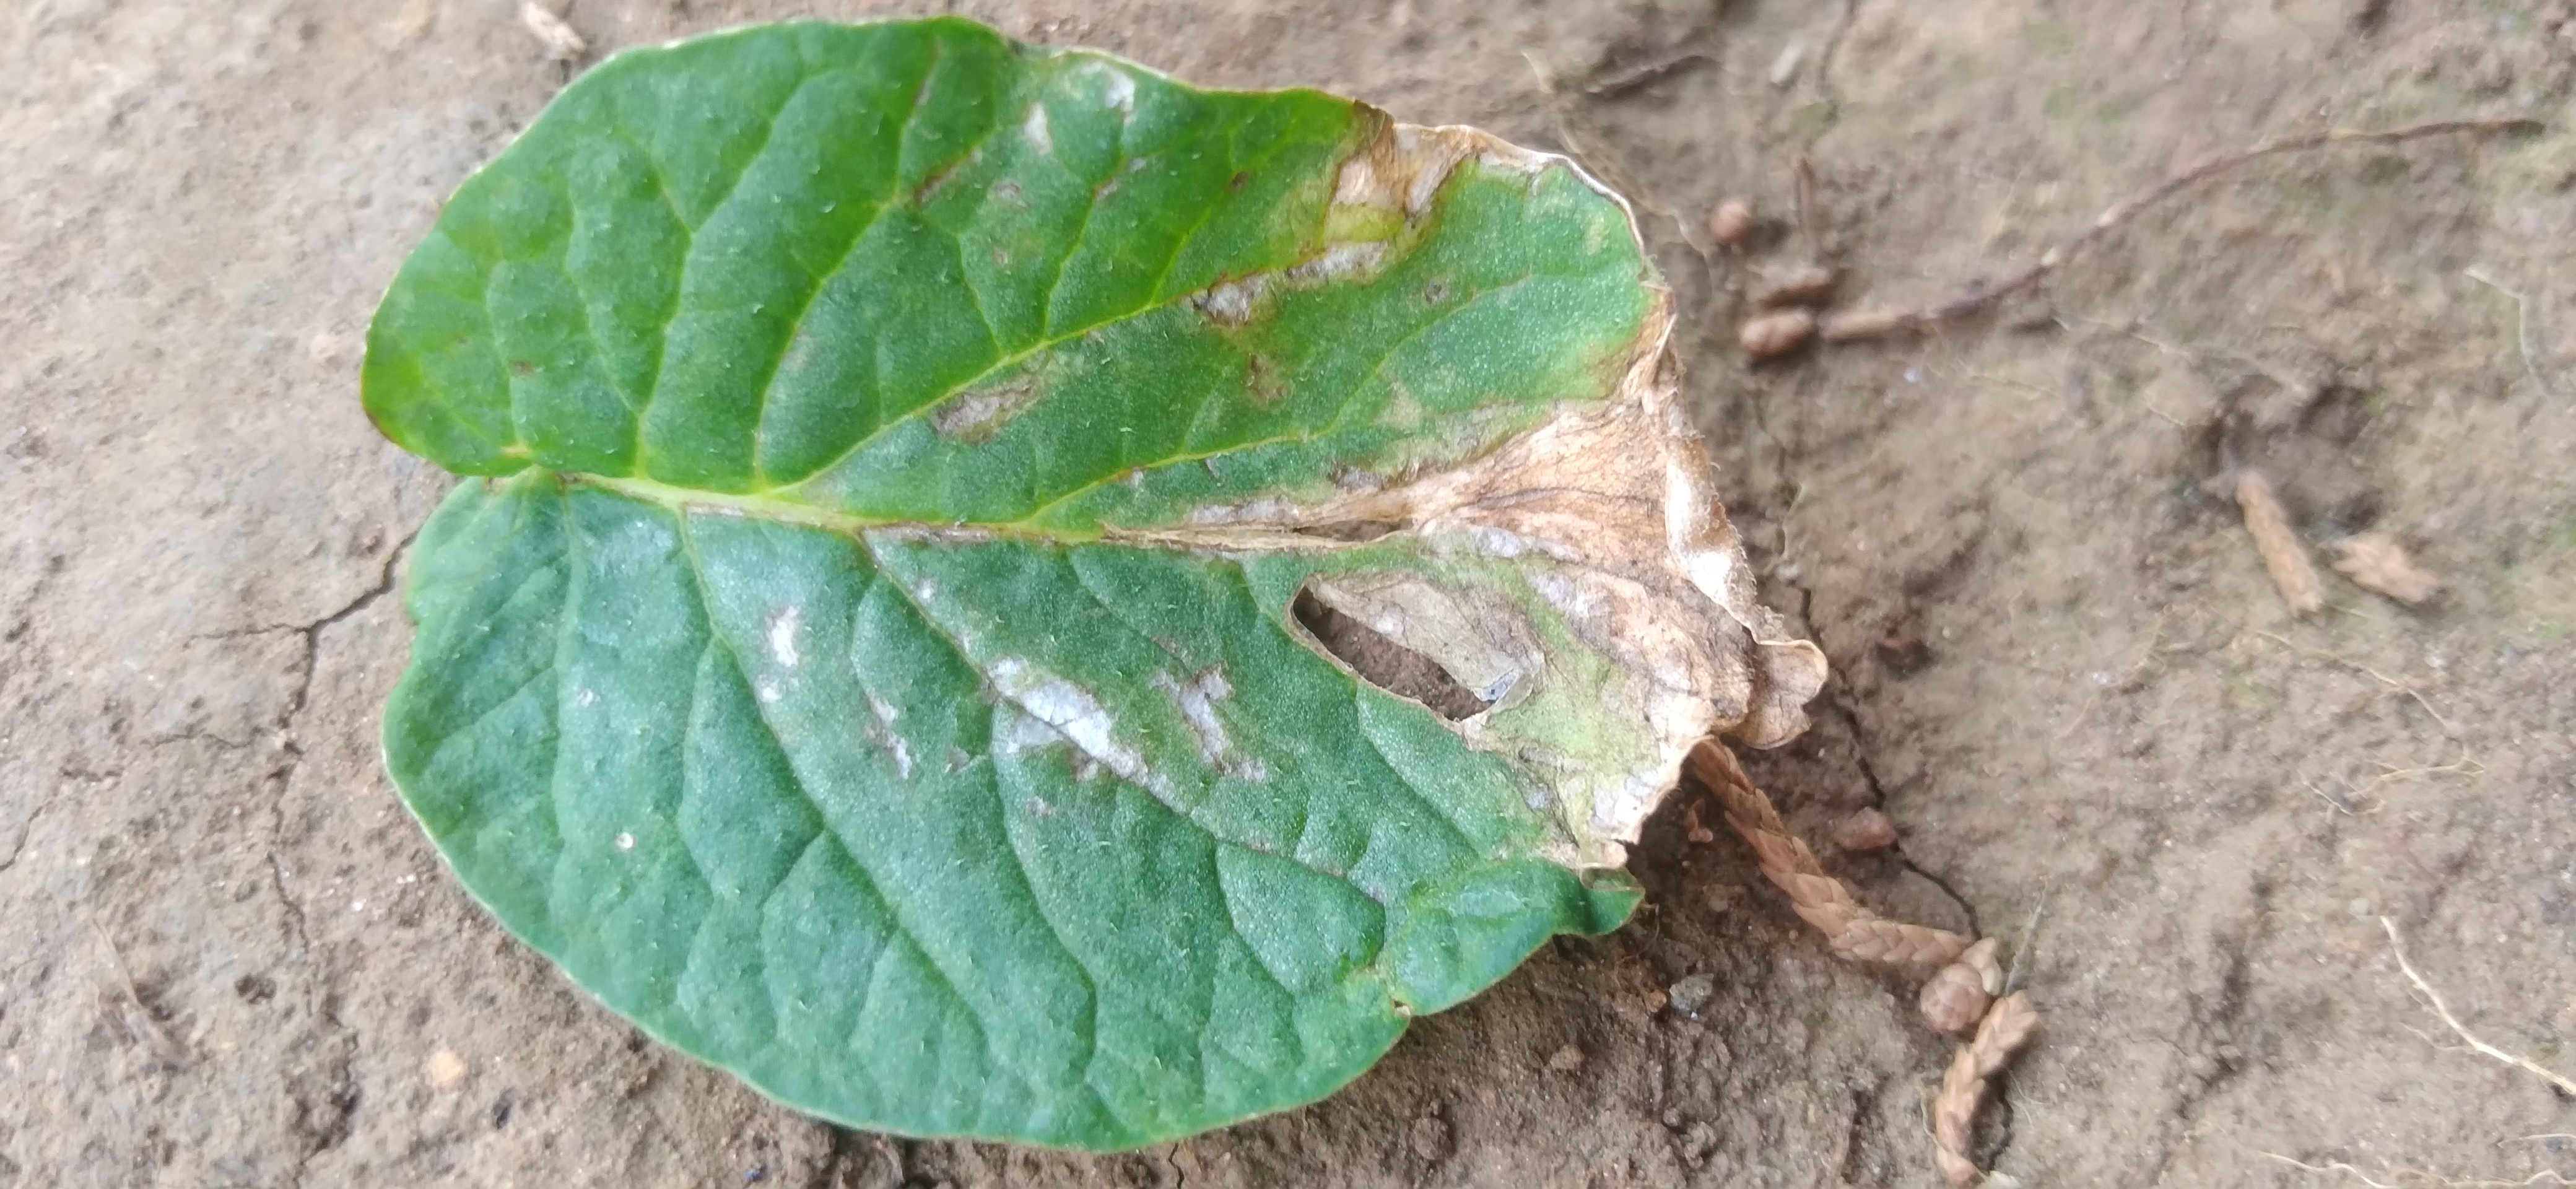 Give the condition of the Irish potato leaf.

early blight
